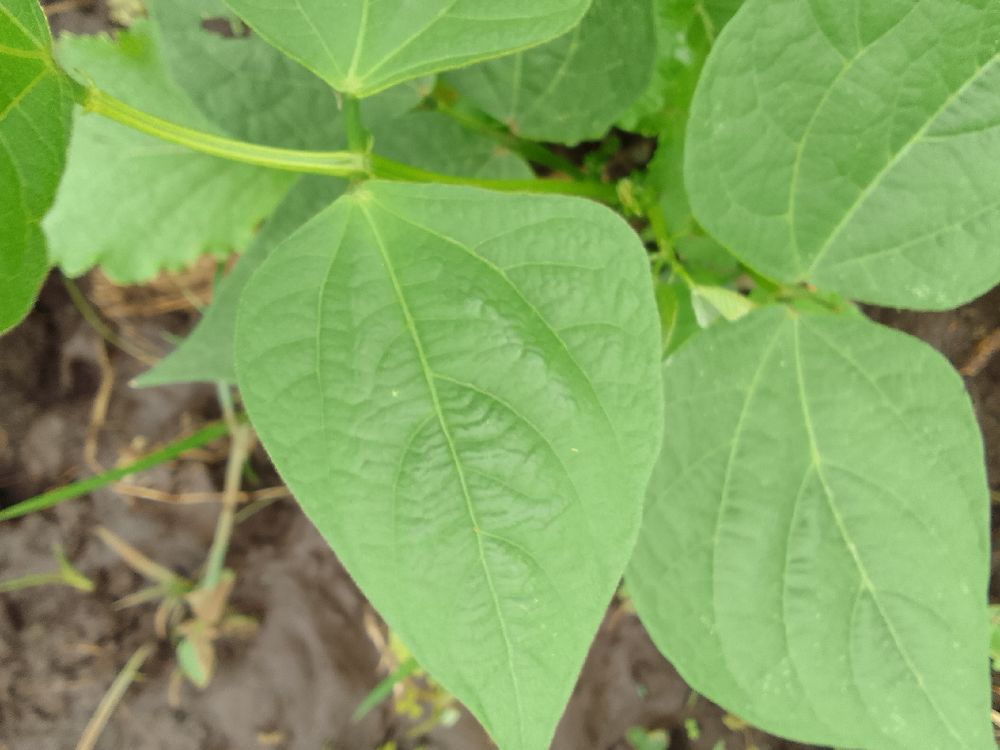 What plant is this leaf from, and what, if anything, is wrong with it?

common bean, healthy
